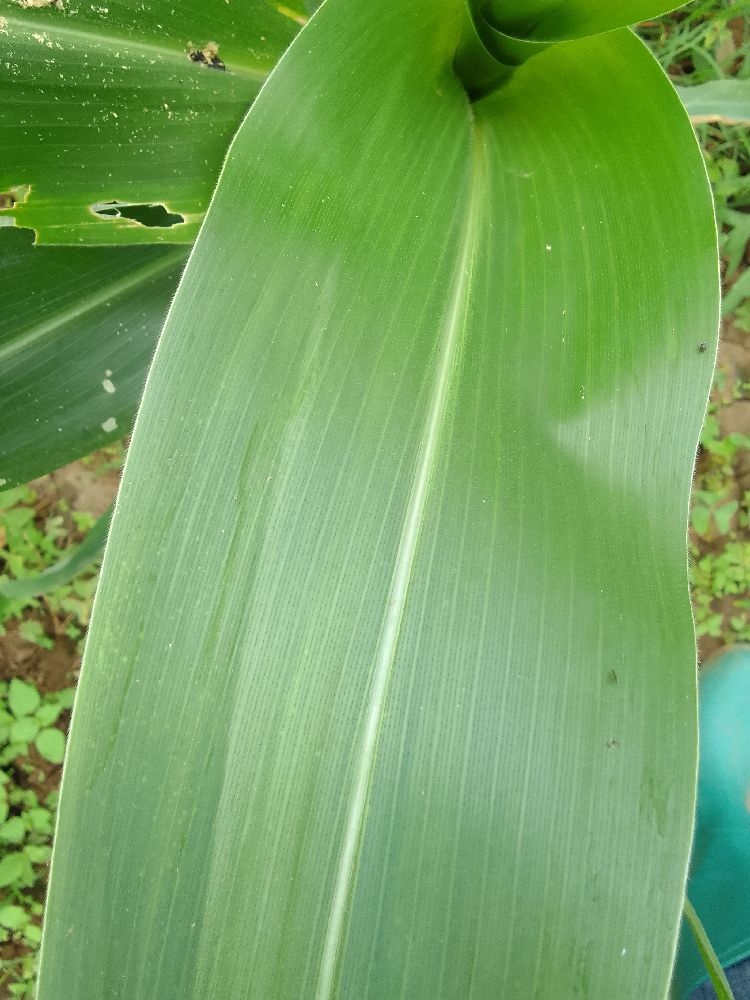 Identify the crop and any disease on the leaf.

maize, healthy
